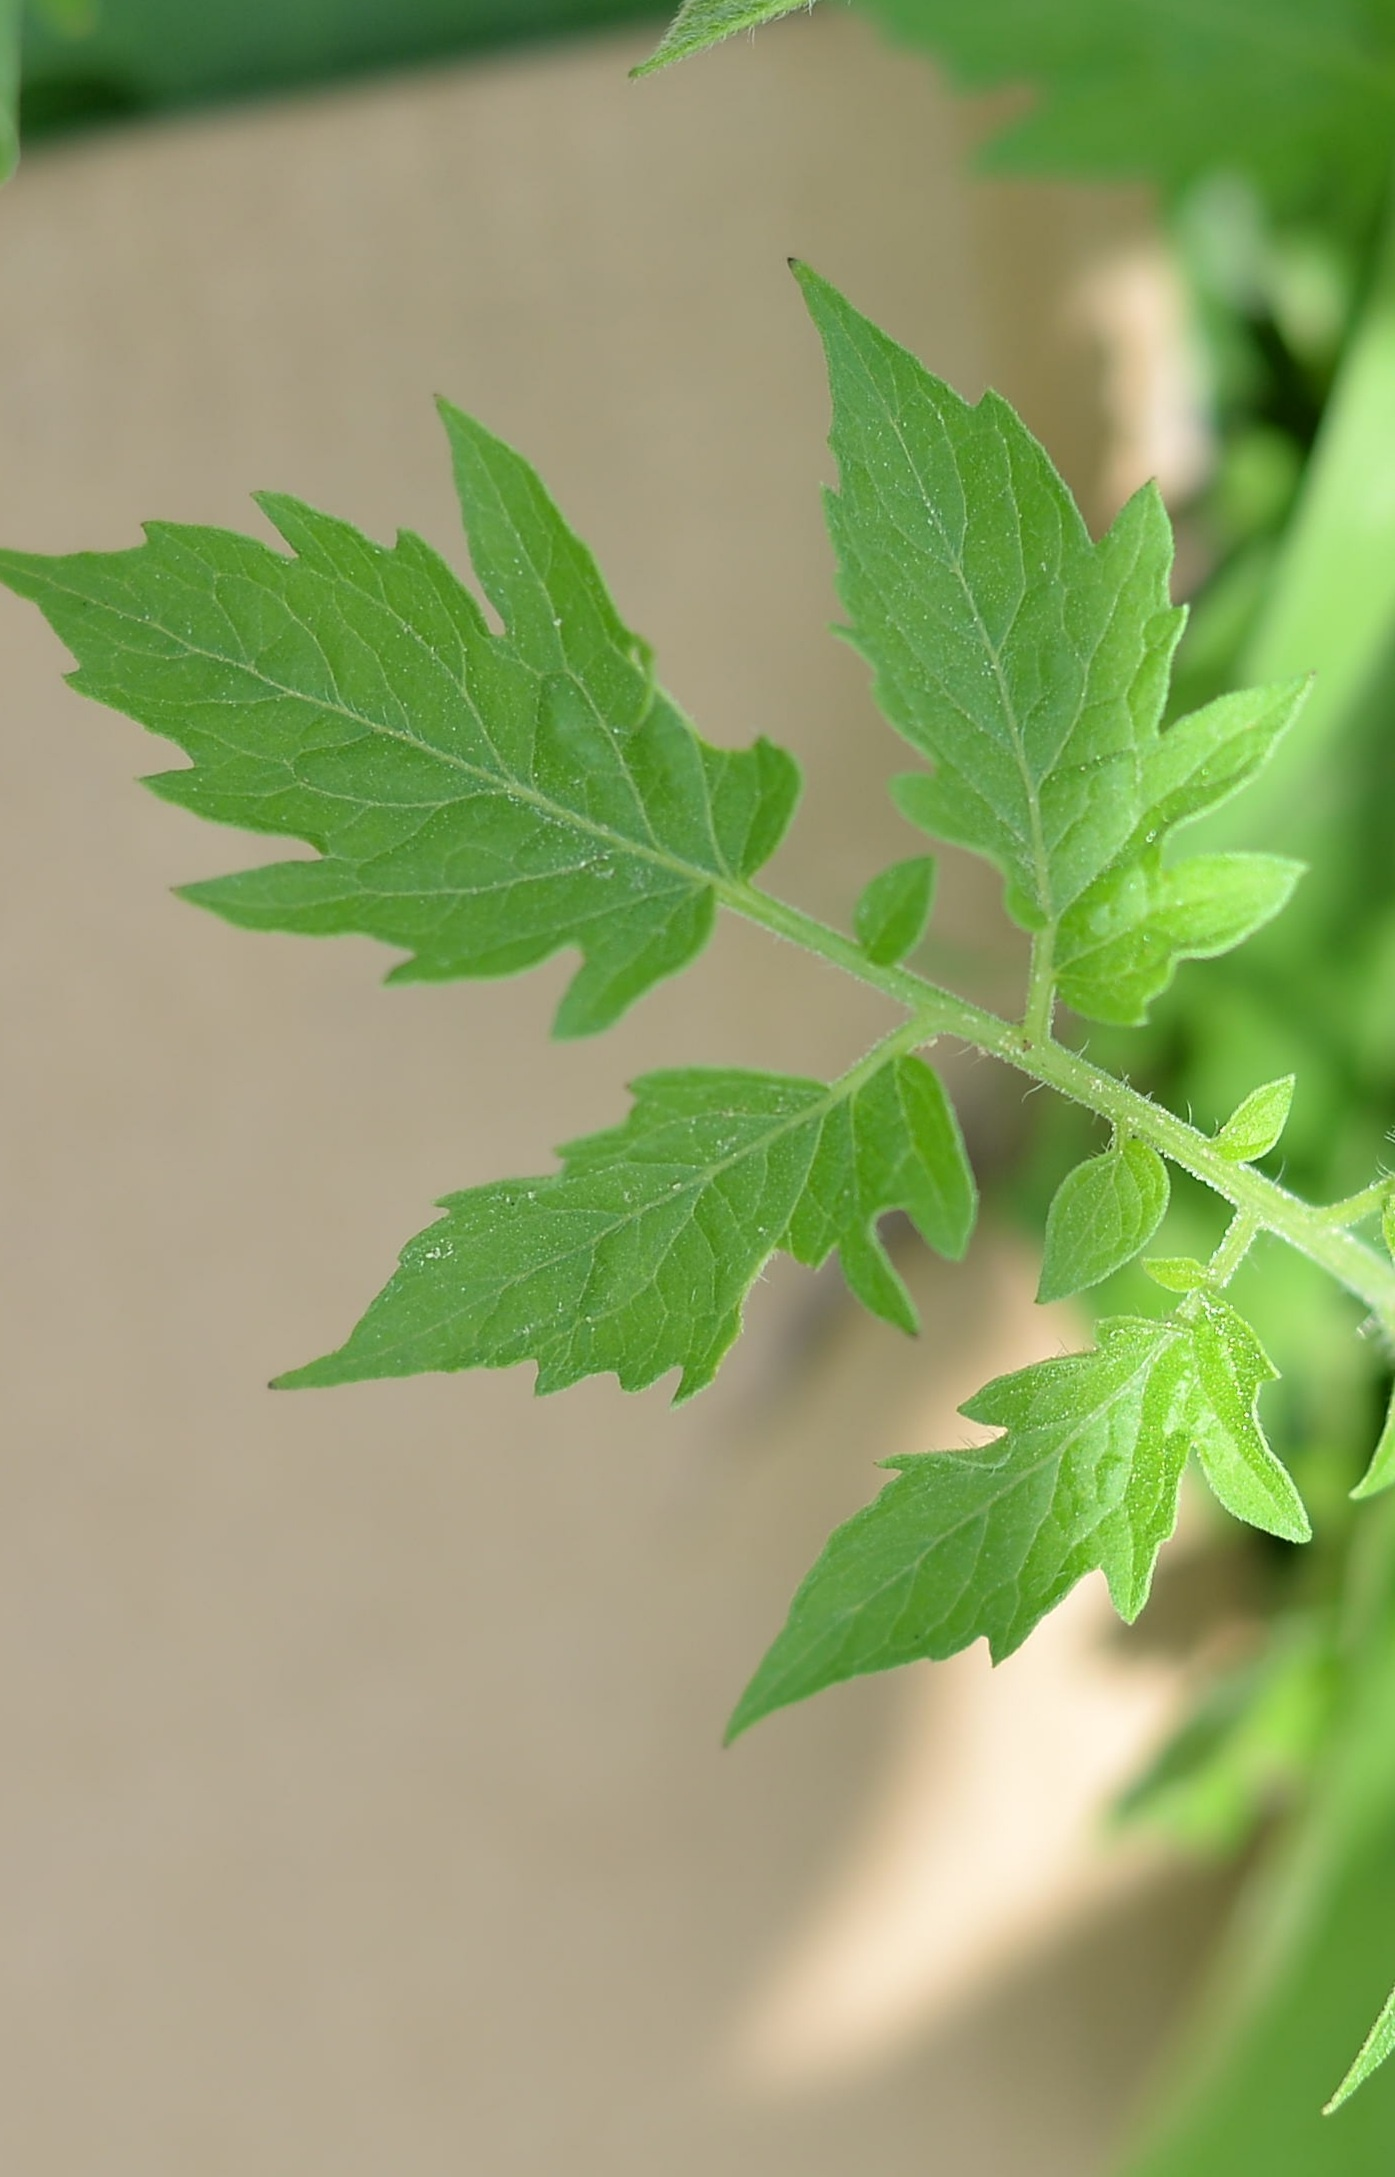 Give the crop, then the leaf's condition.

tomato, healthy
